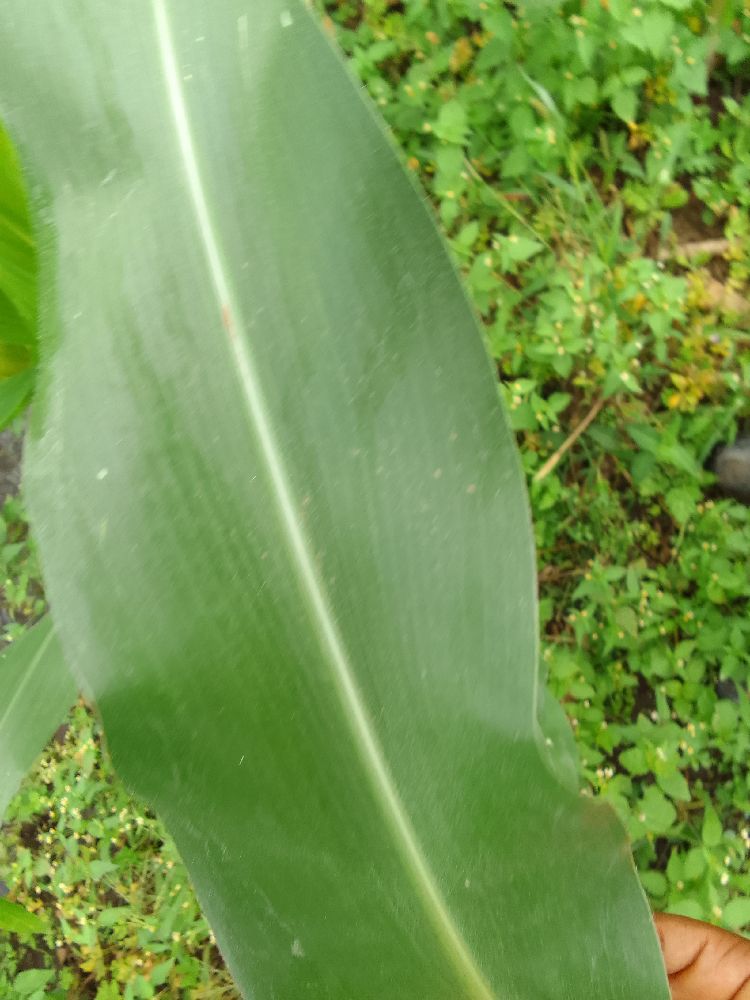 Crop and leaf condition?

maize, healthy
